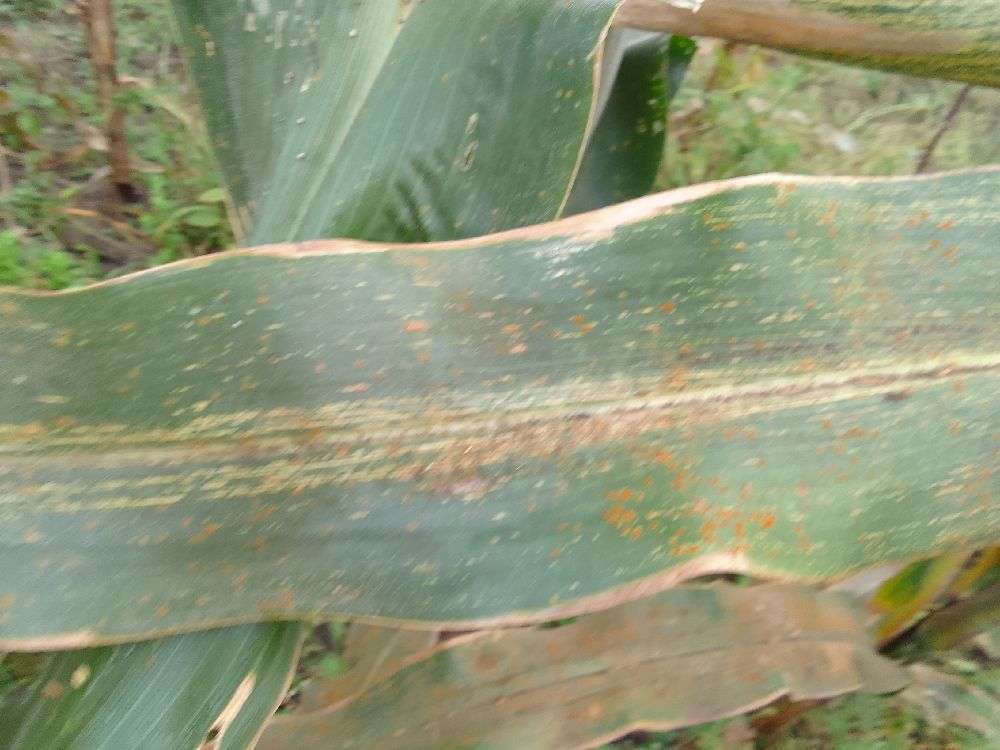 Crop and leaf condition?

maize, maize streak virus
